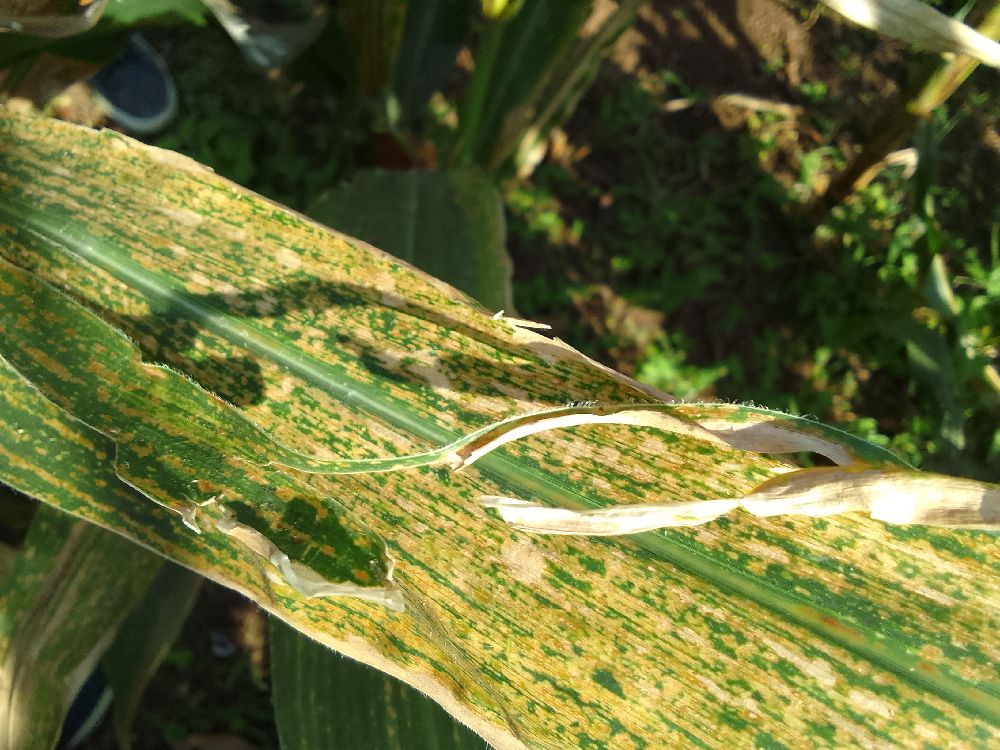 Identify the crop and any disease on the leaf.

maize, maize lethal necrosis
